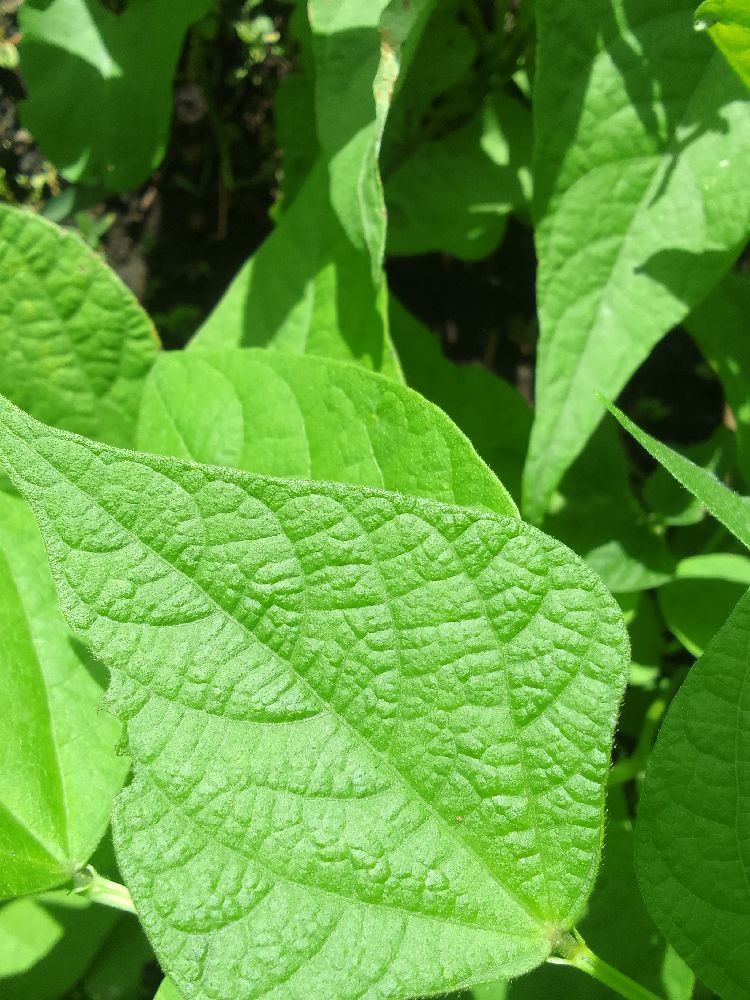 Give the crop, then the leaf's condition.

common bean, healthy
